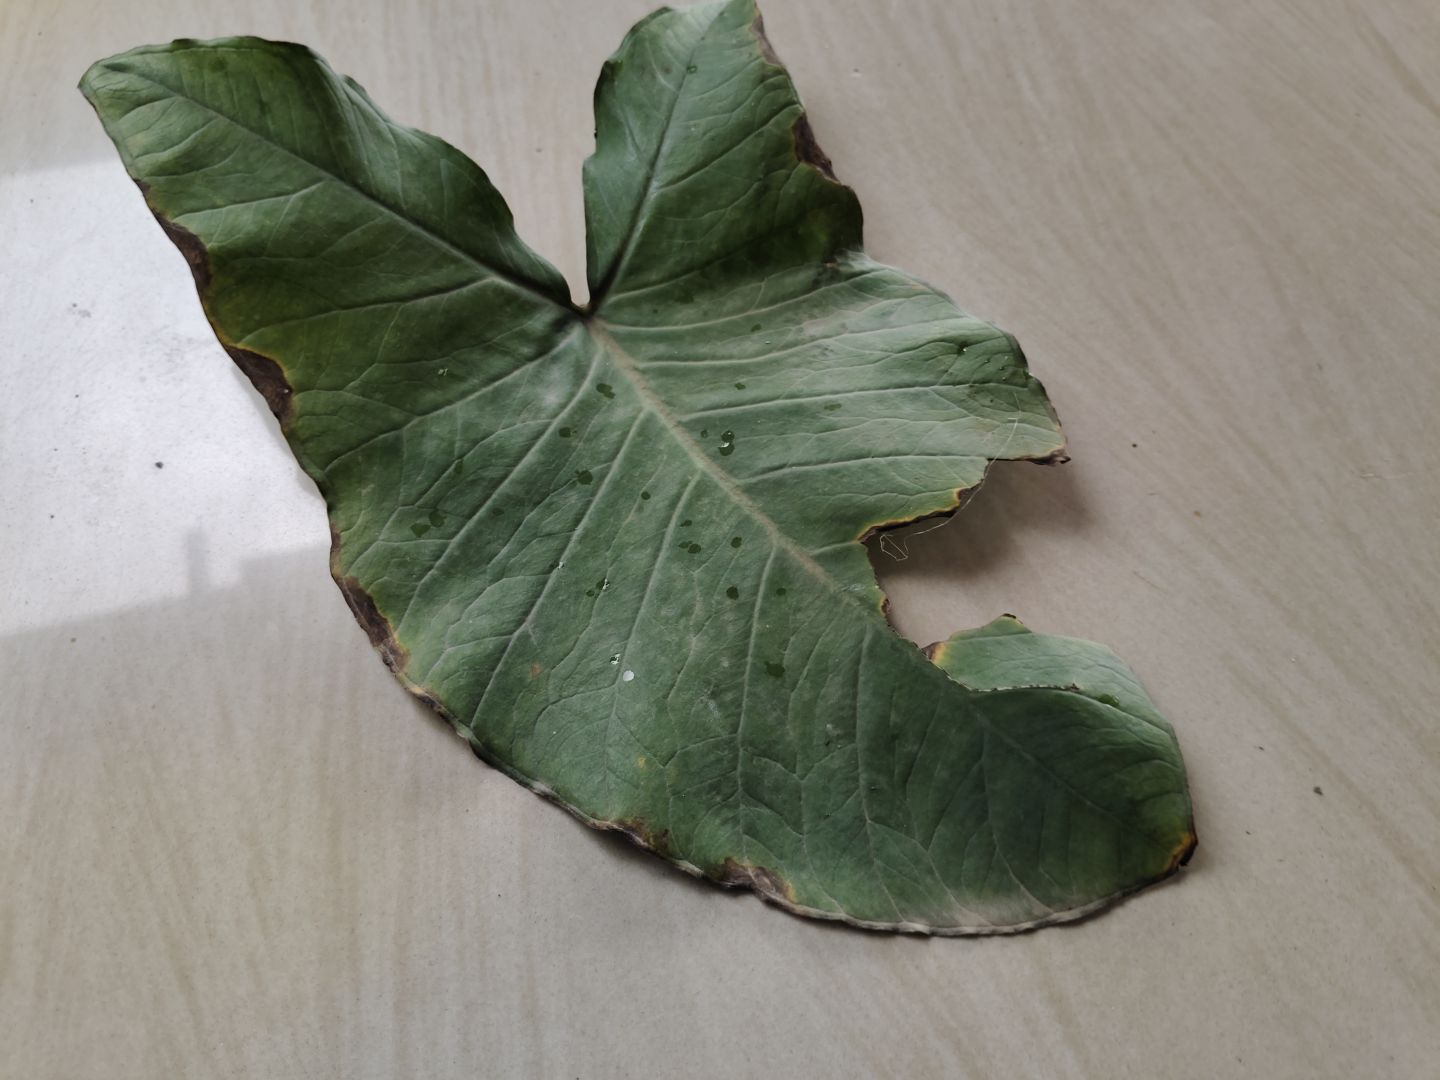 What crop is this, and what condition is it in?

taro, leaf blight
